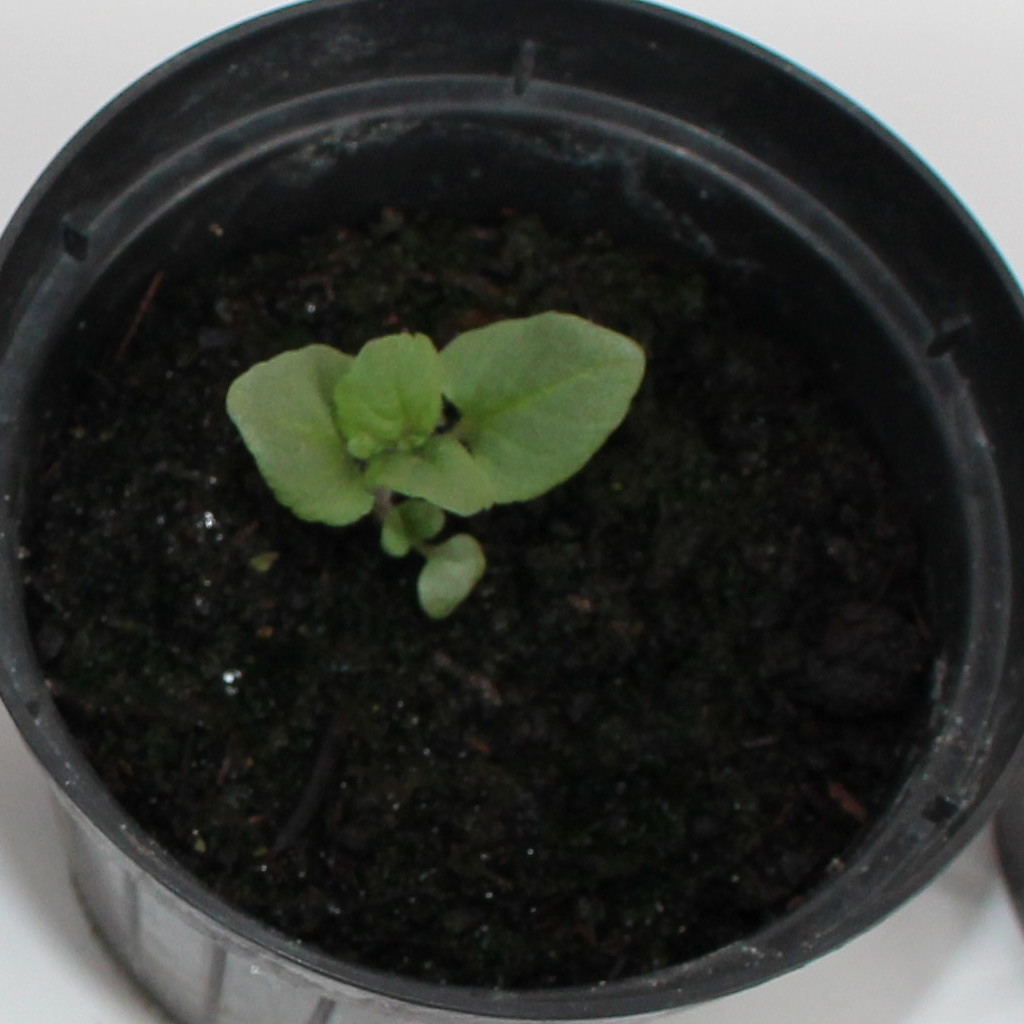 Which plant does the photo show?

Veronica persica
